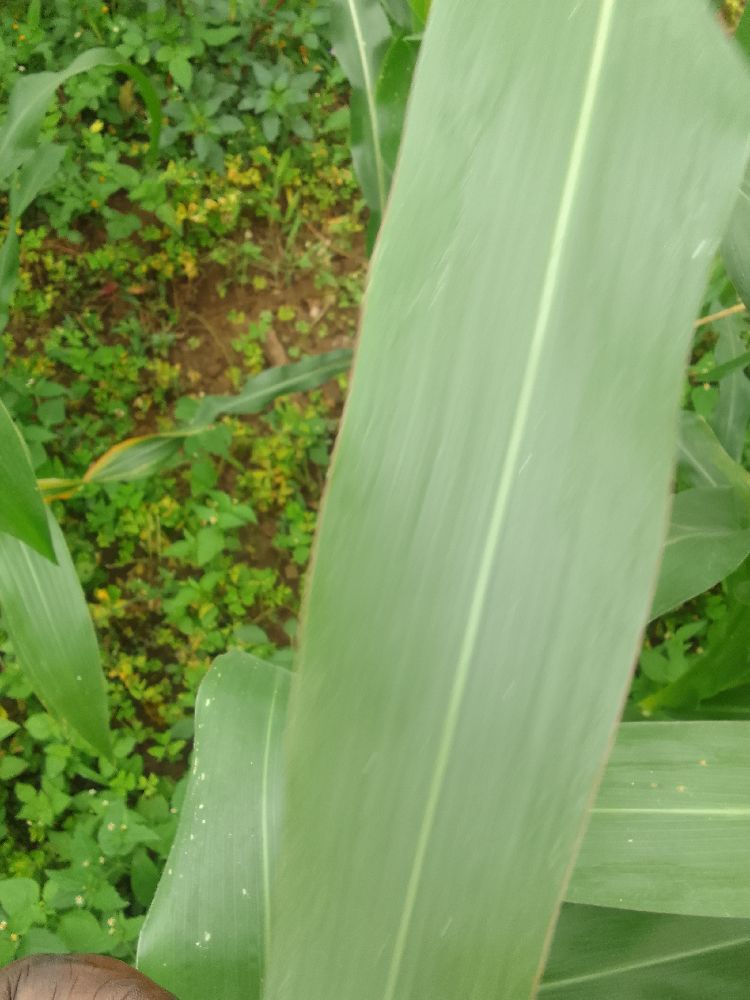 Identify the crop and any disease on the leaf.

maize, healthy
